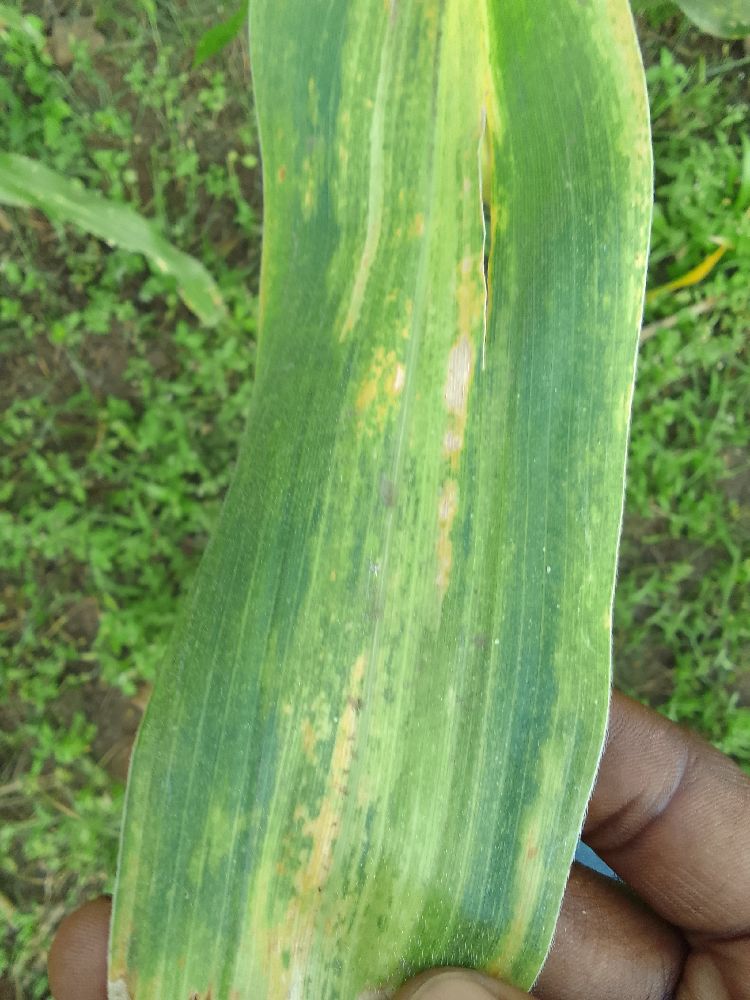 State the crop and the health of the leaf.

maize, maize lethal necrosis
